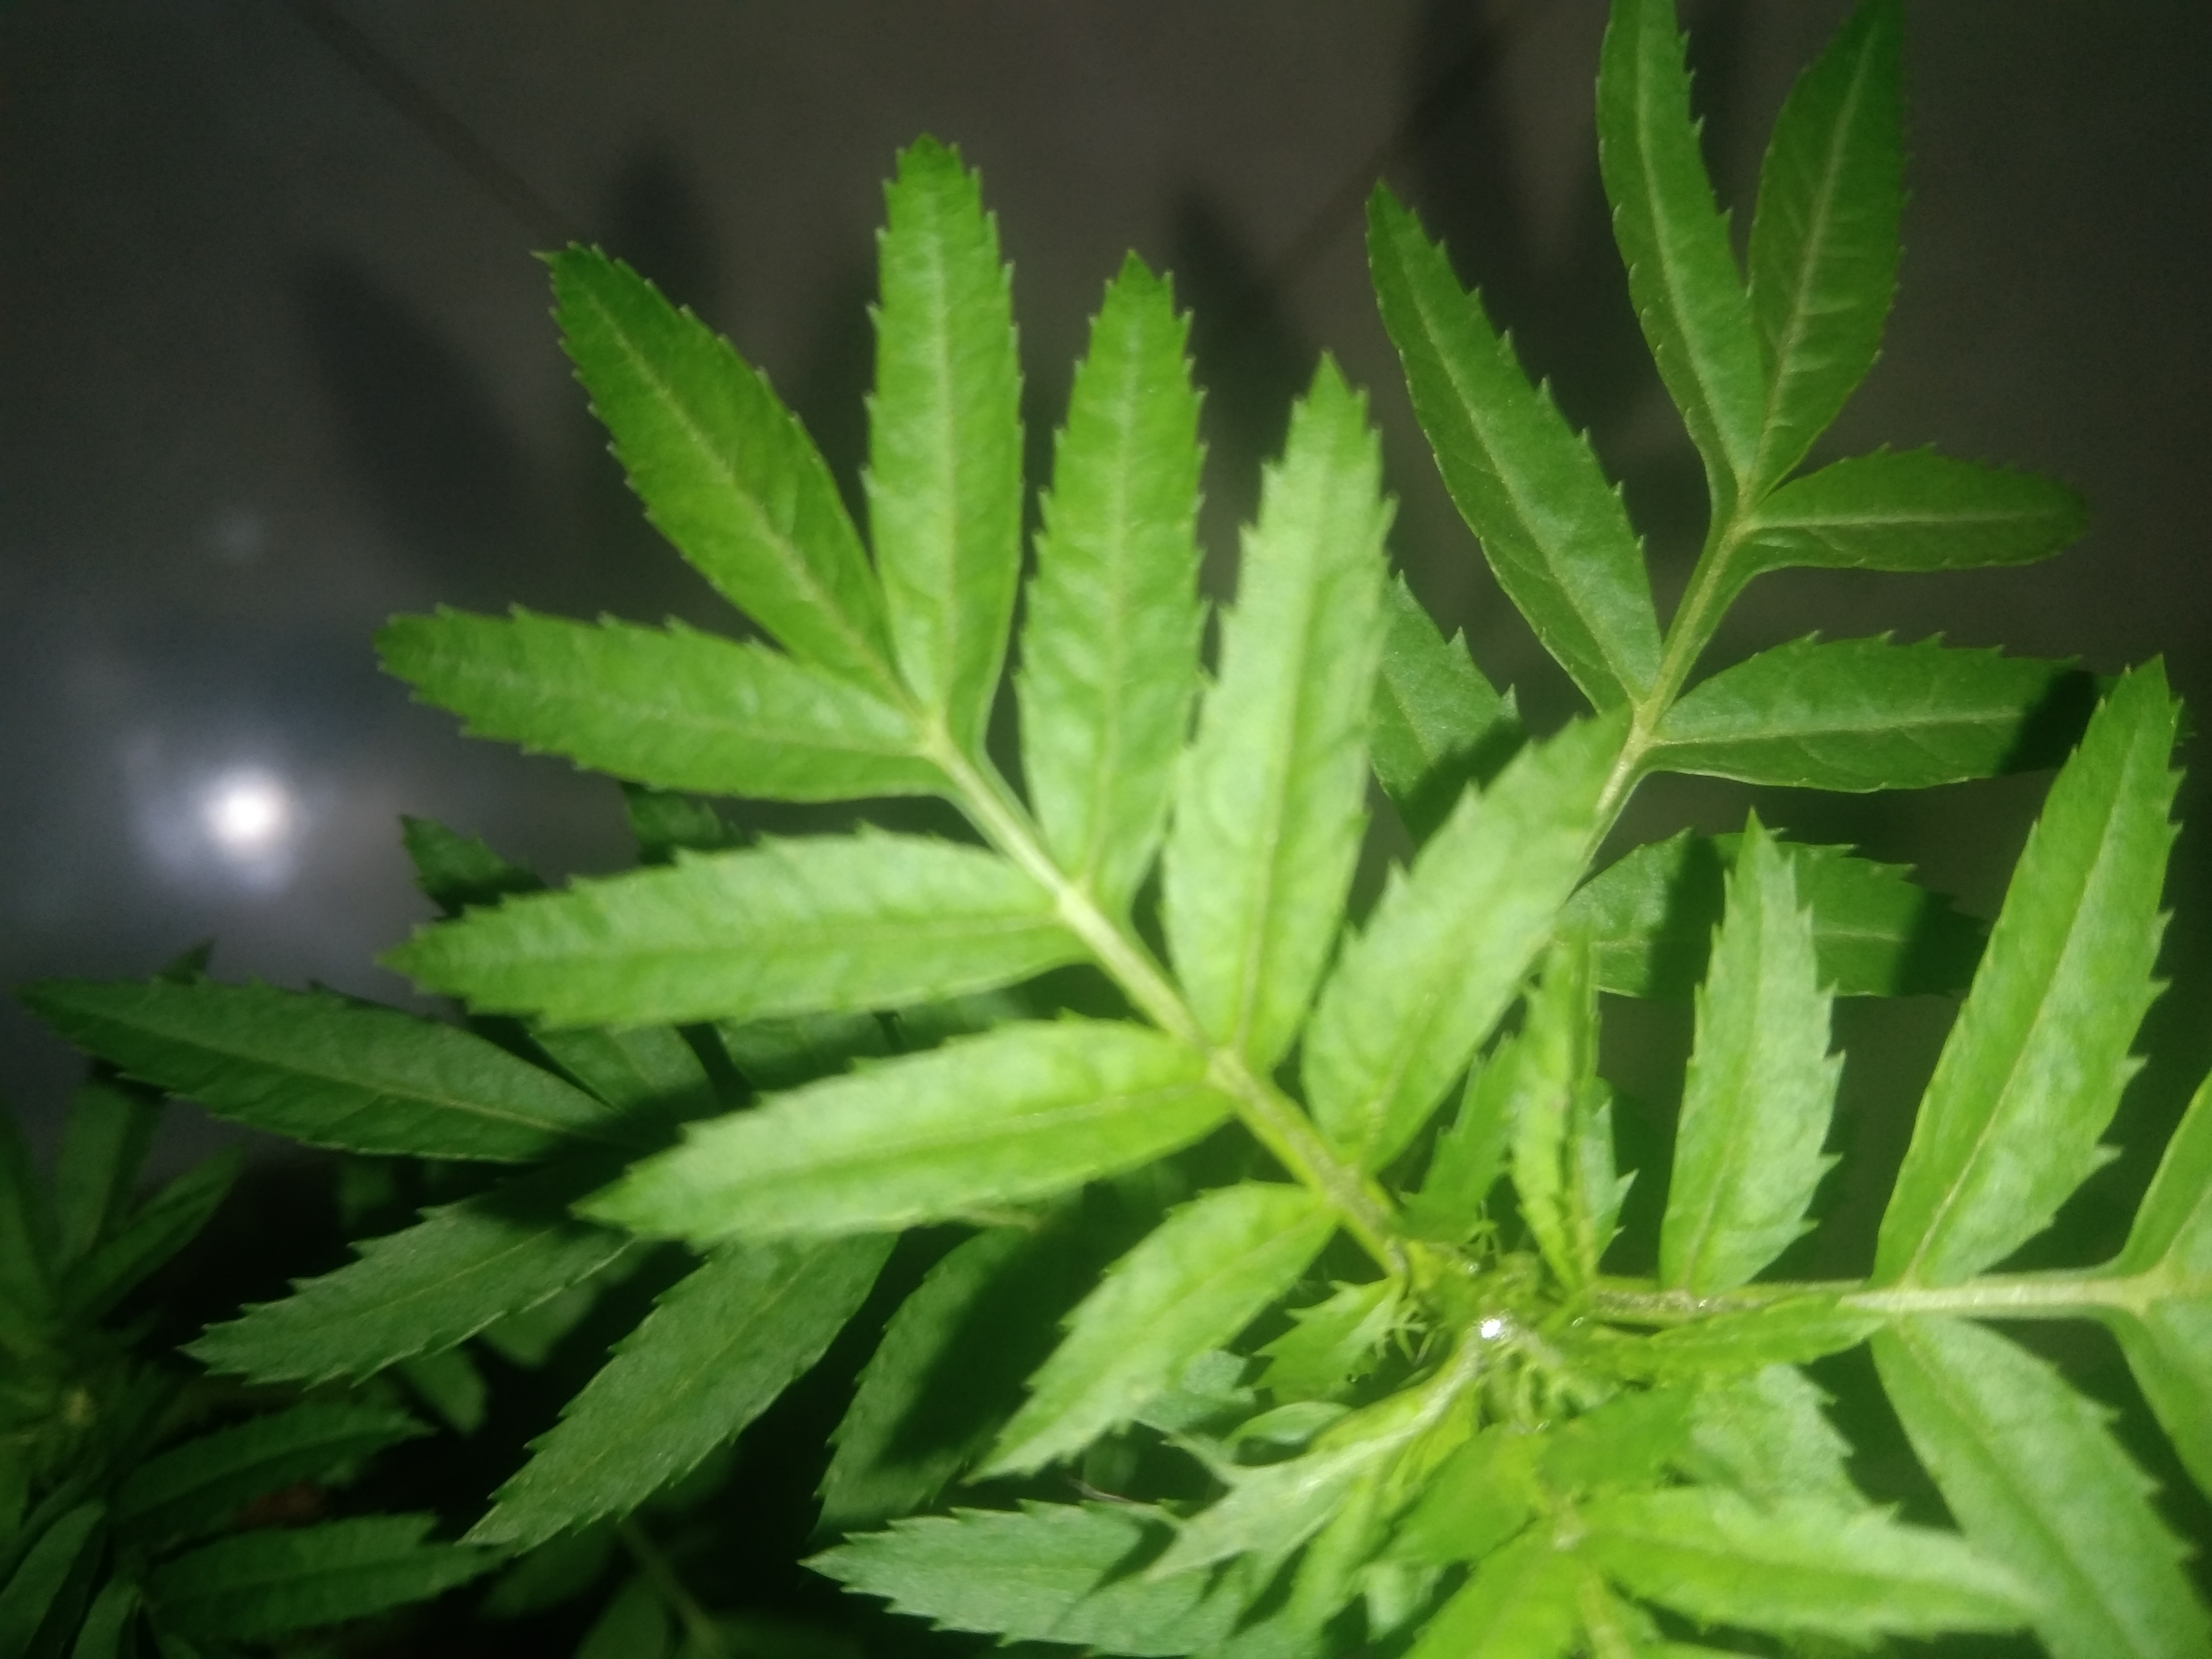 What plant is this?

marigold
